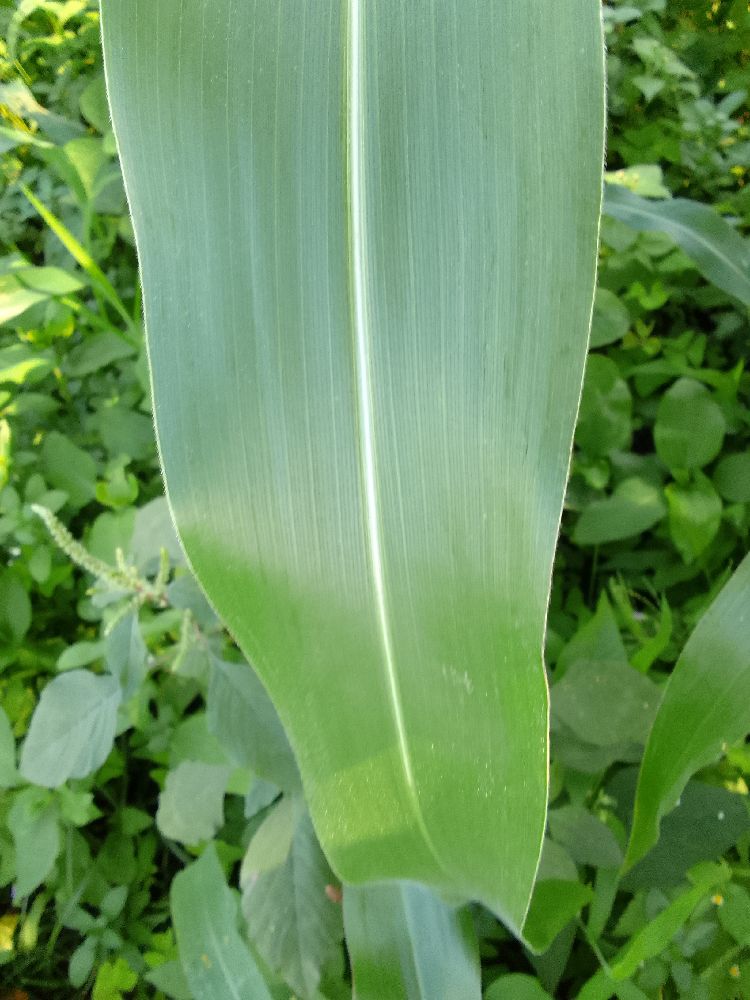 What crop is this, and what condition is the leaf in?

maize, healthy
